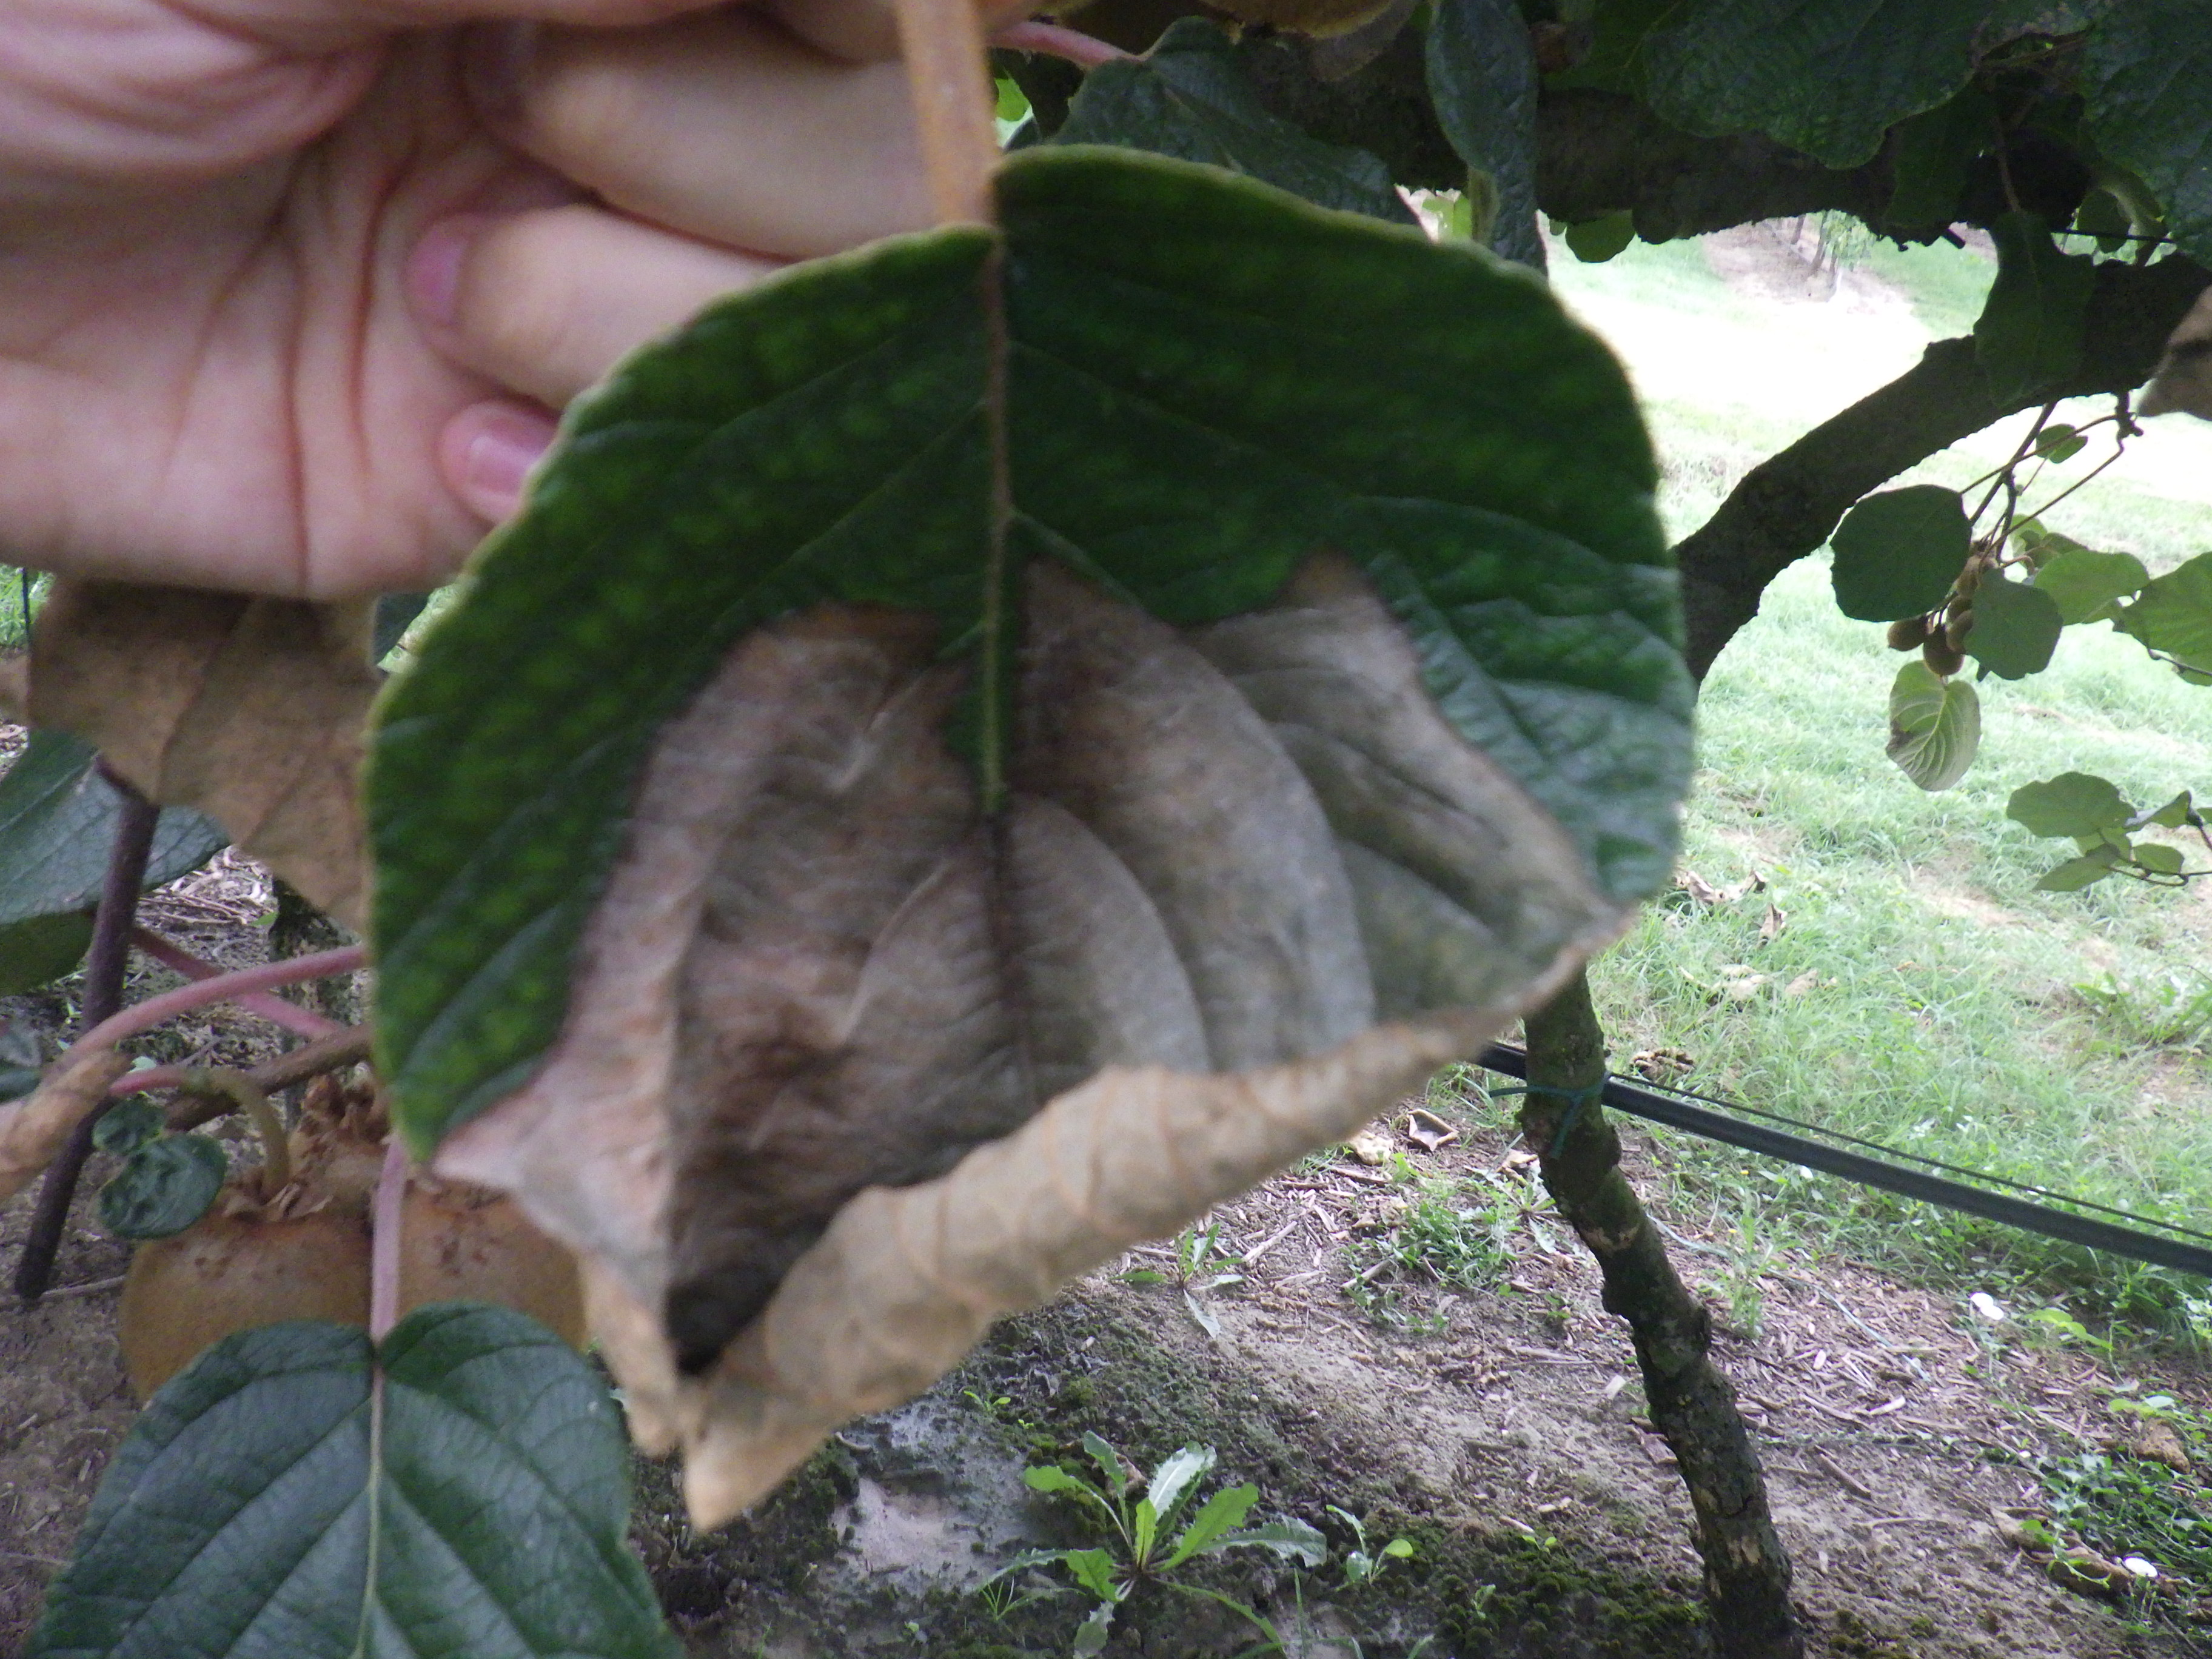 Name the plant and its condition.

kiwi, chemical damage, heat damage, manganese deficiency
